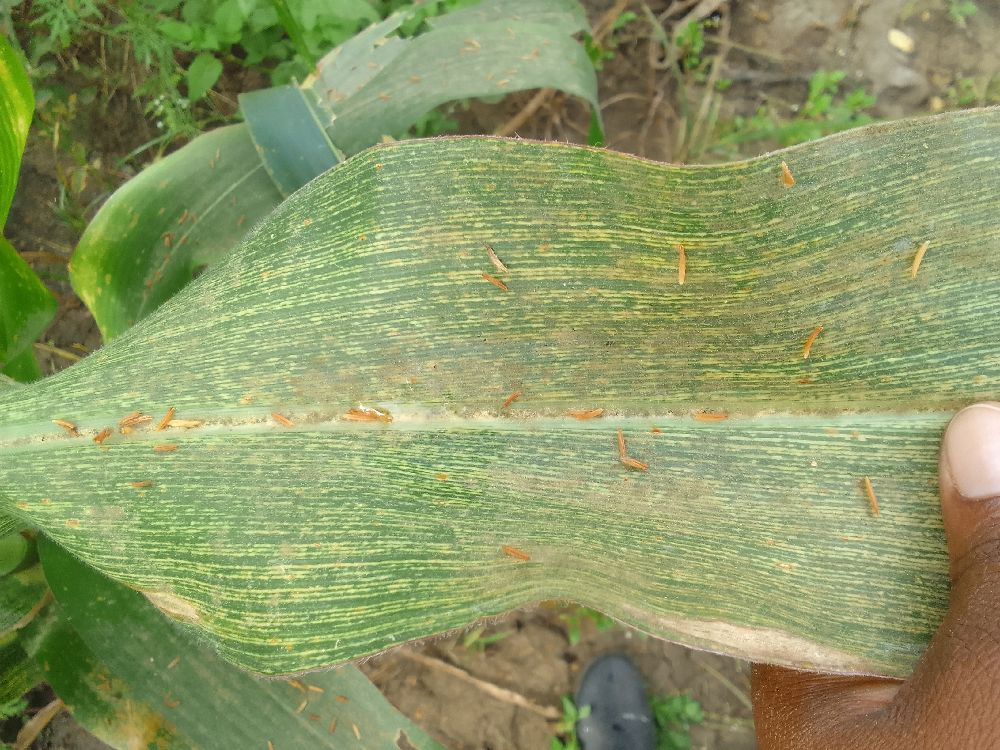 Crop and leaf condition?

maize, maize streak virus
